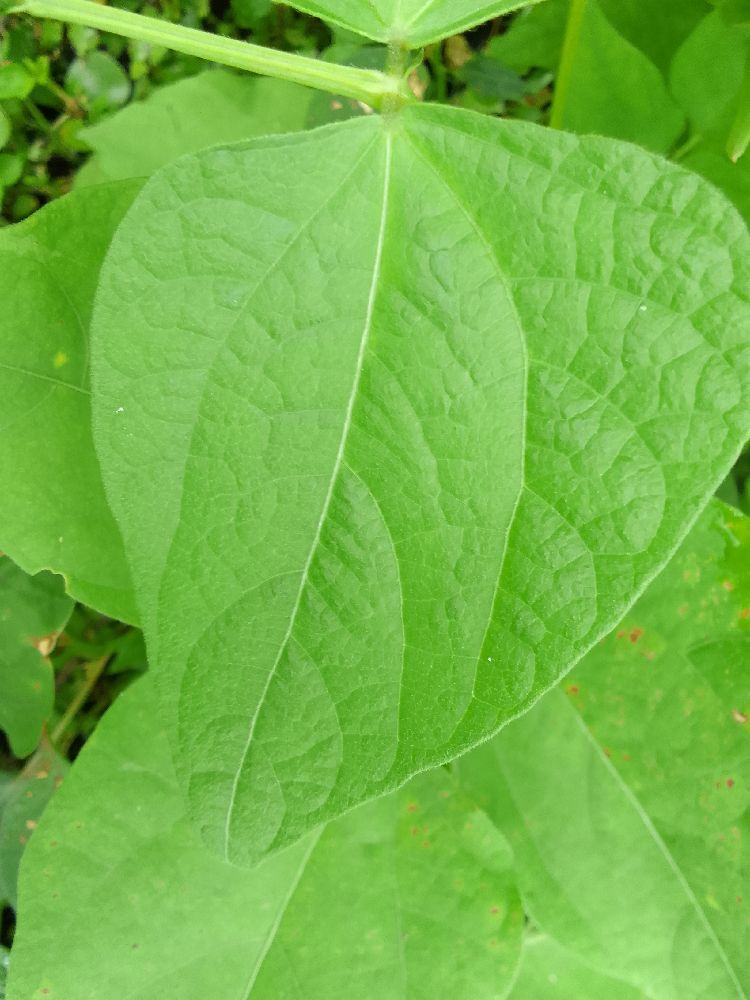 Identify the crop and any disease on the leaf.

common bean, healthy
